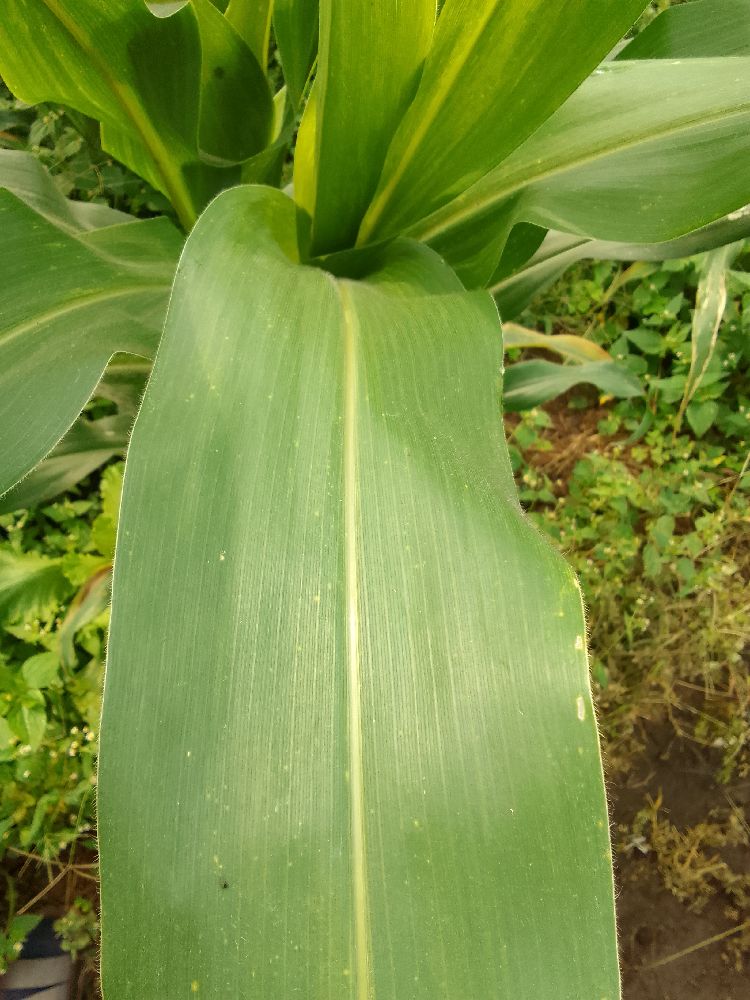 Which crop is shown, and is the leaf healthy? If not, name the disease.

maize, healthy
